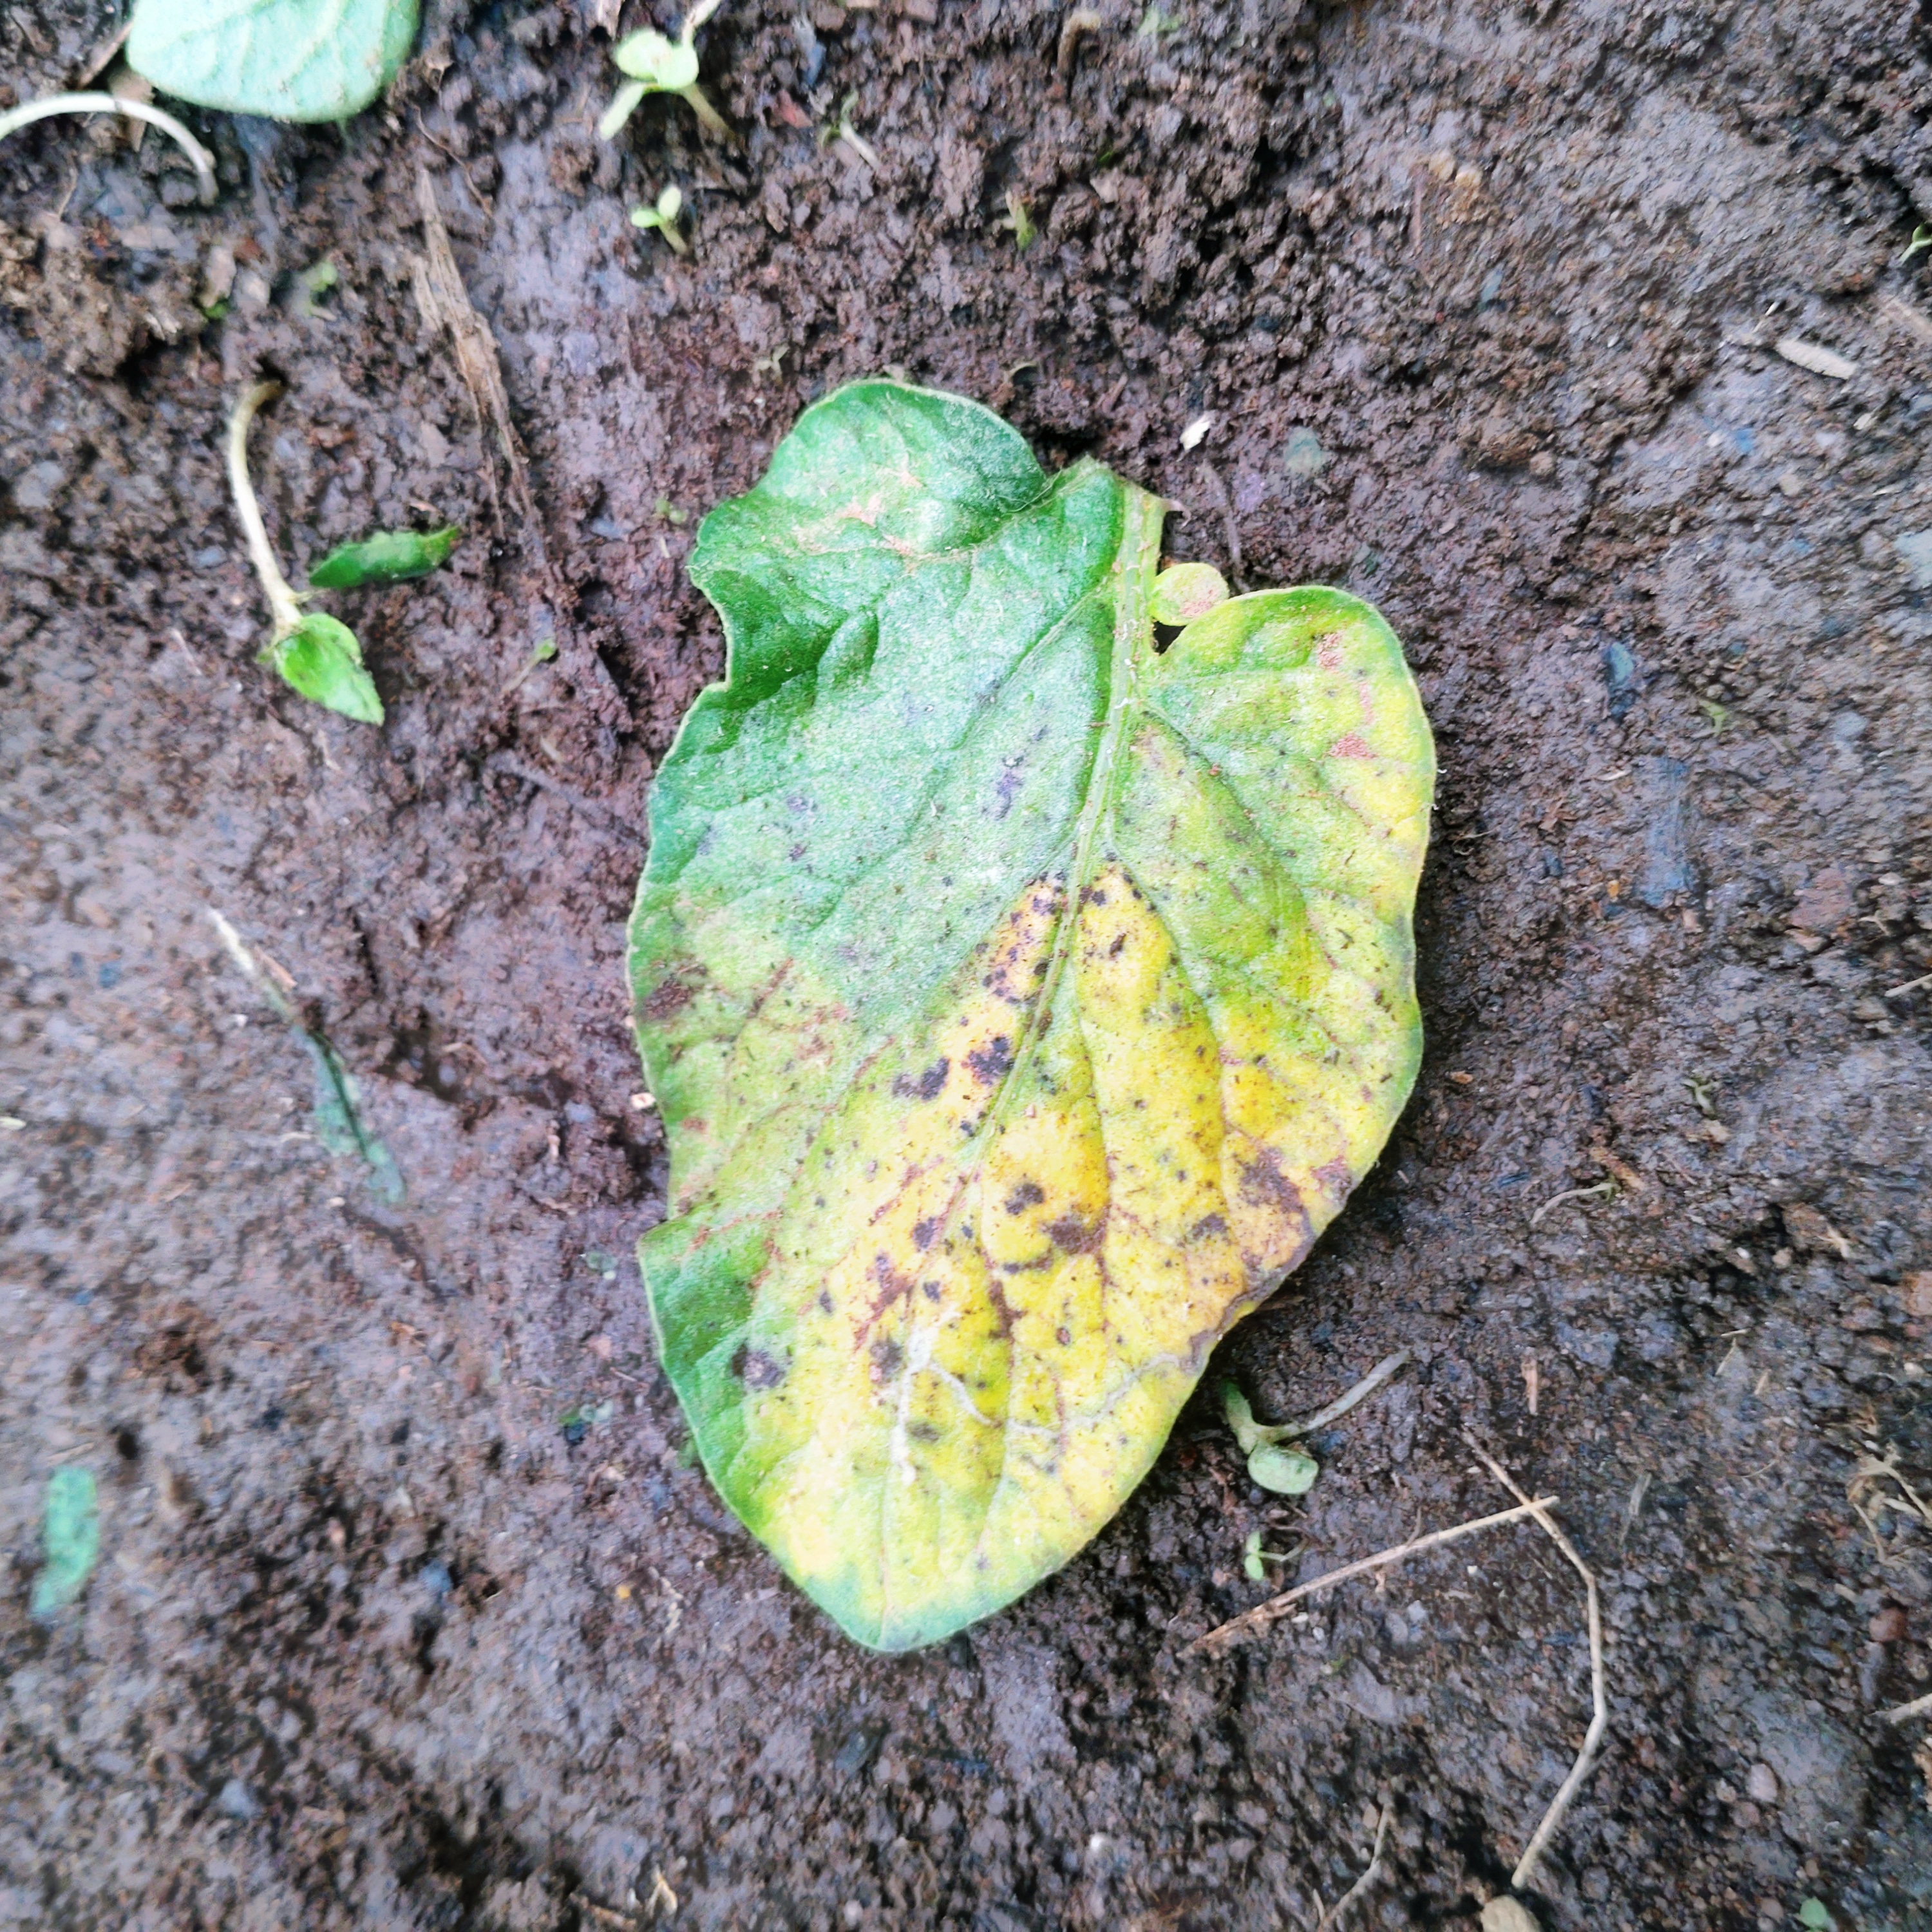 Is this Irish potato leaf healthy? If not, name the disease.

late blight
